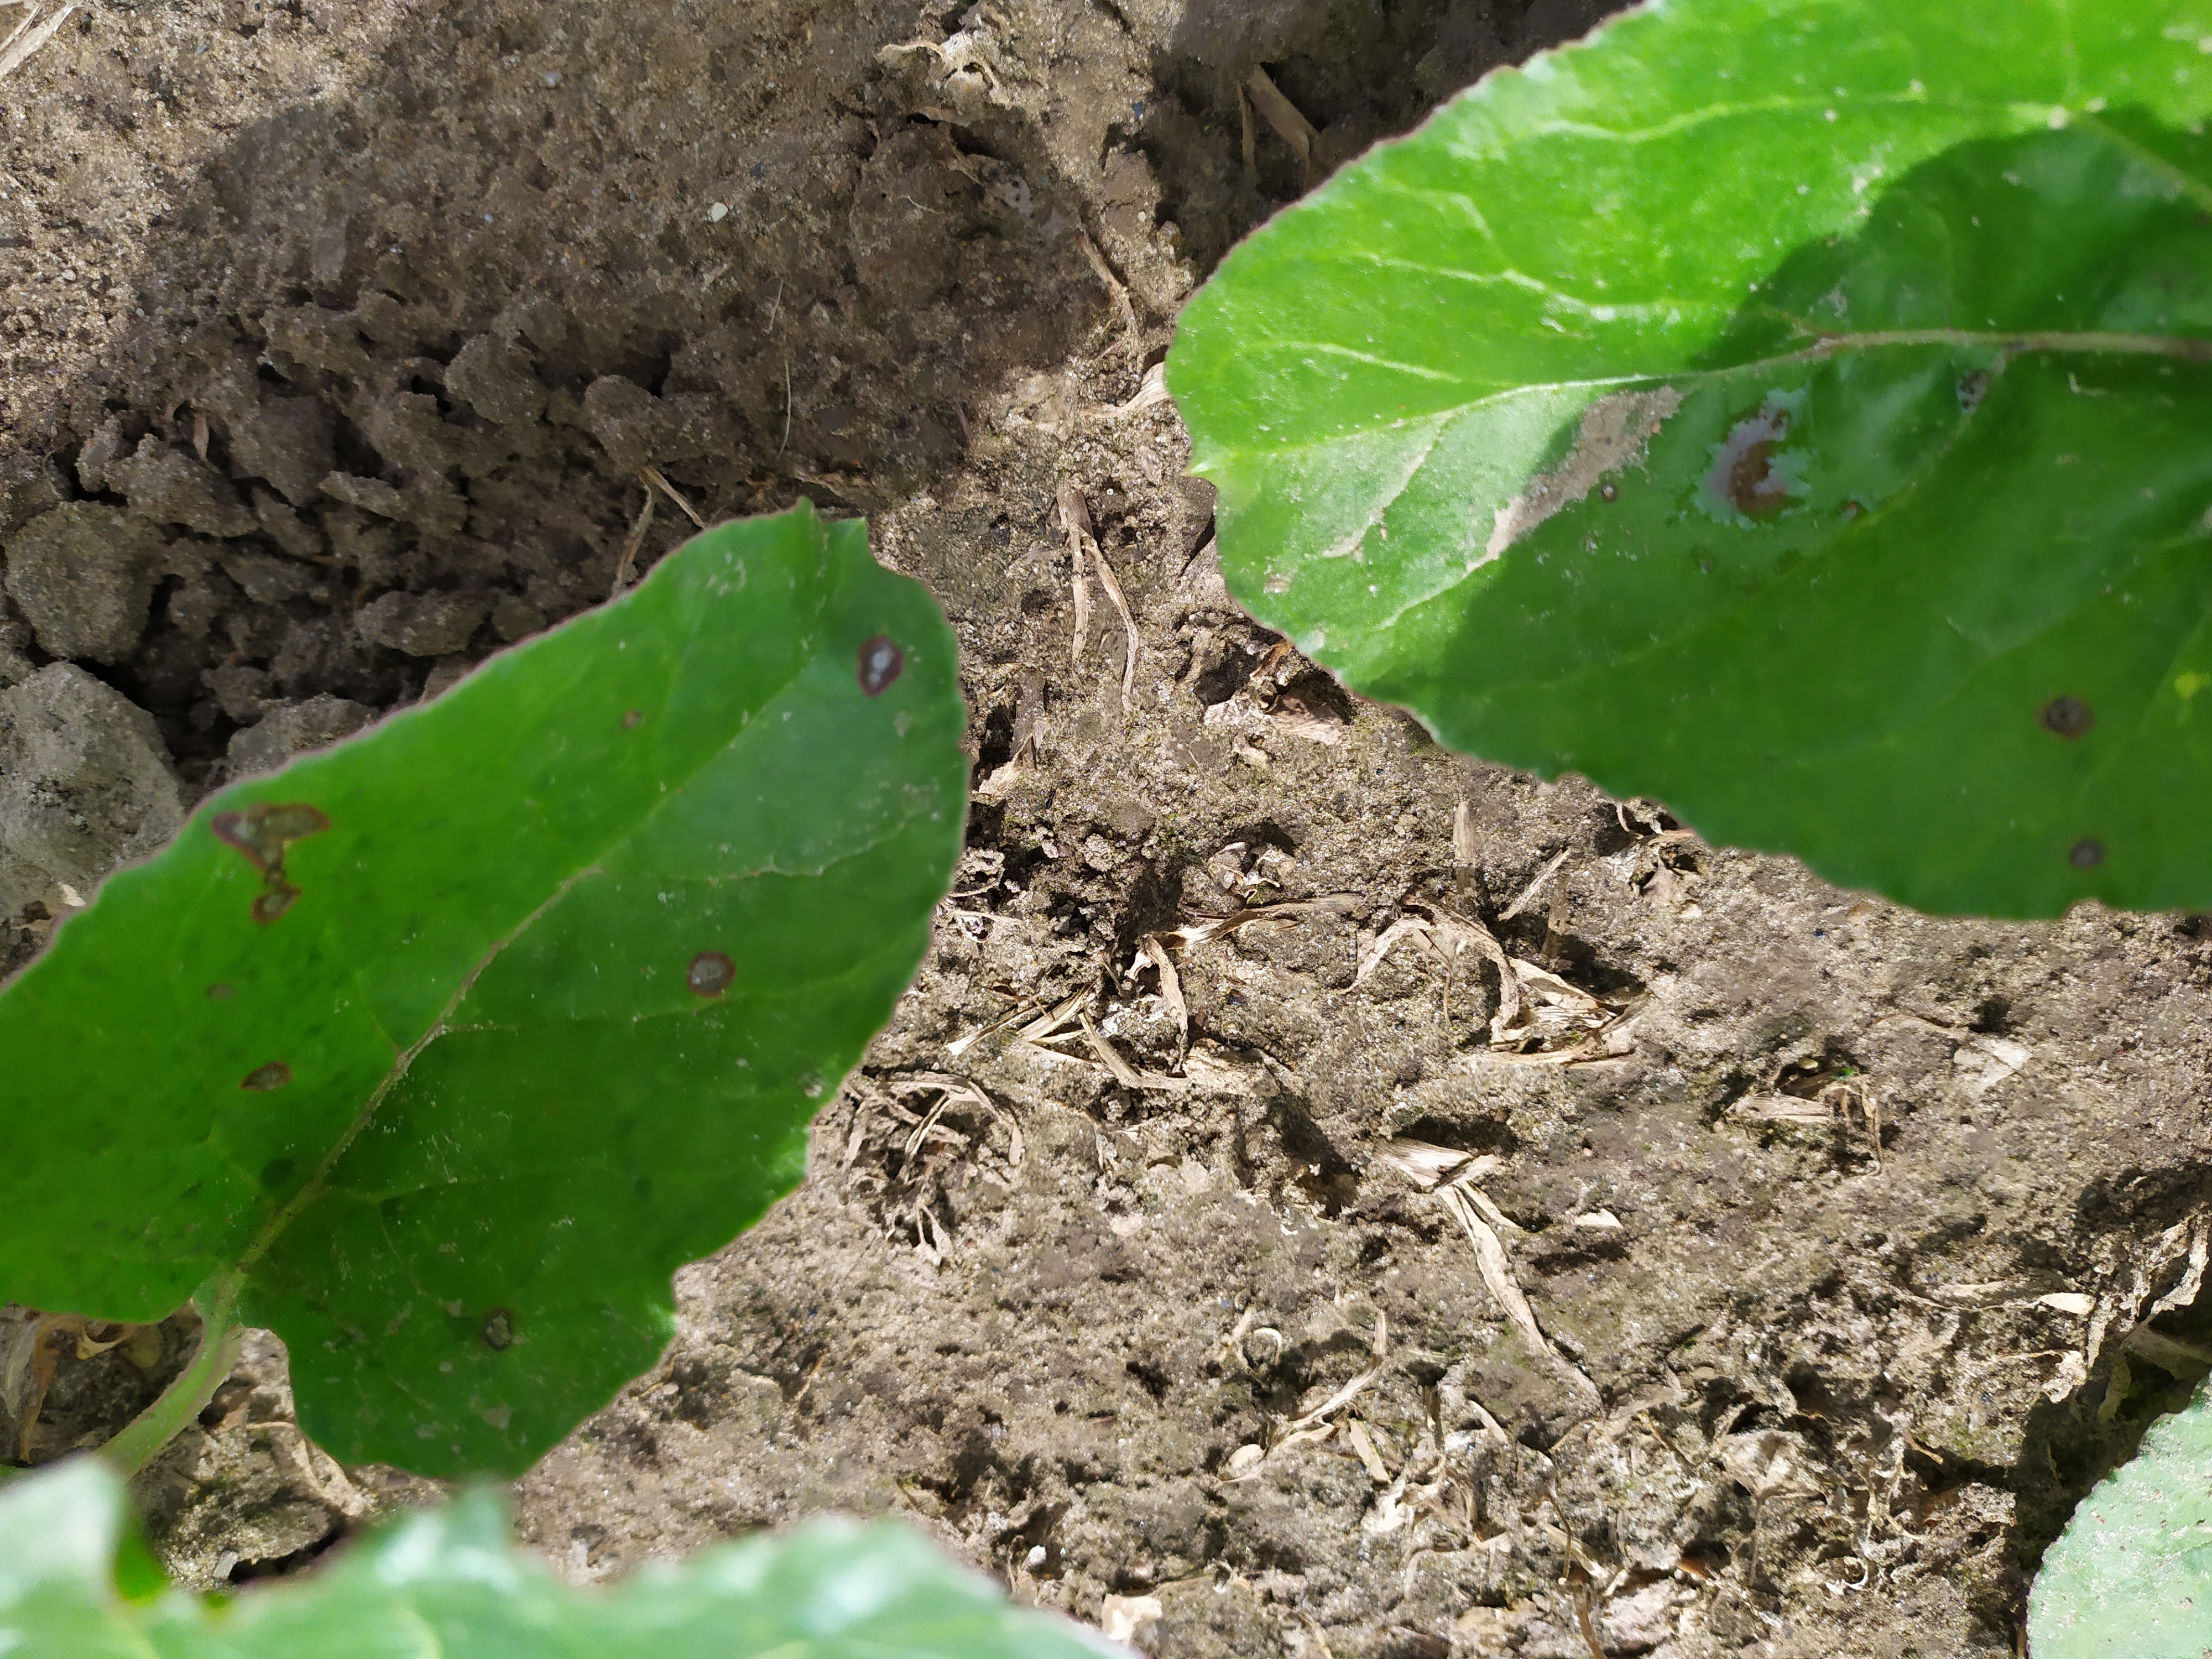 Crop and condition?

beet, cercospora
